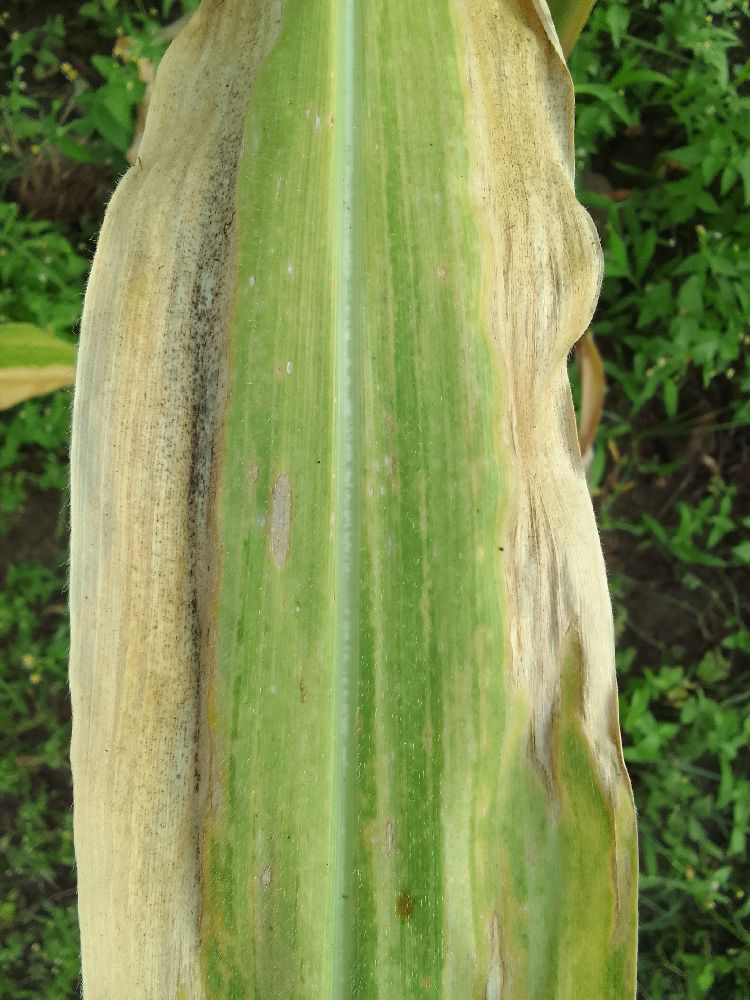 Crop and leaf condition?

maize, maize lethal necrosis
